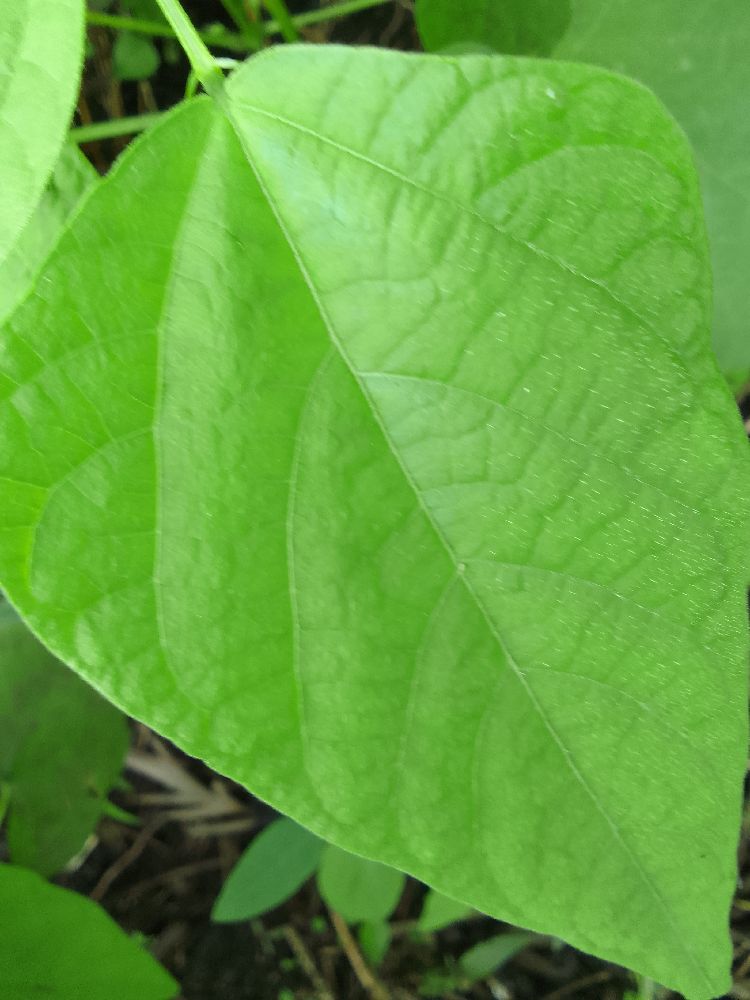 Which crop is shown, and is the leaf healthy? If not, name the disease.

common bean, healthy
